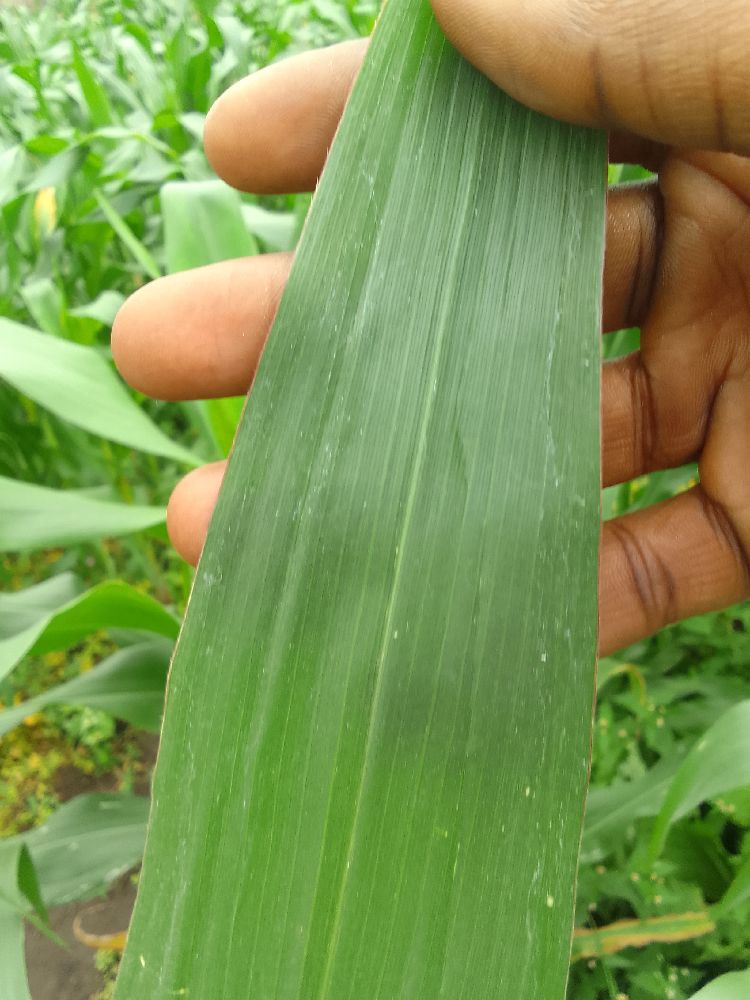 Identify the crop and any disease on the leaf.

maize, healthy
